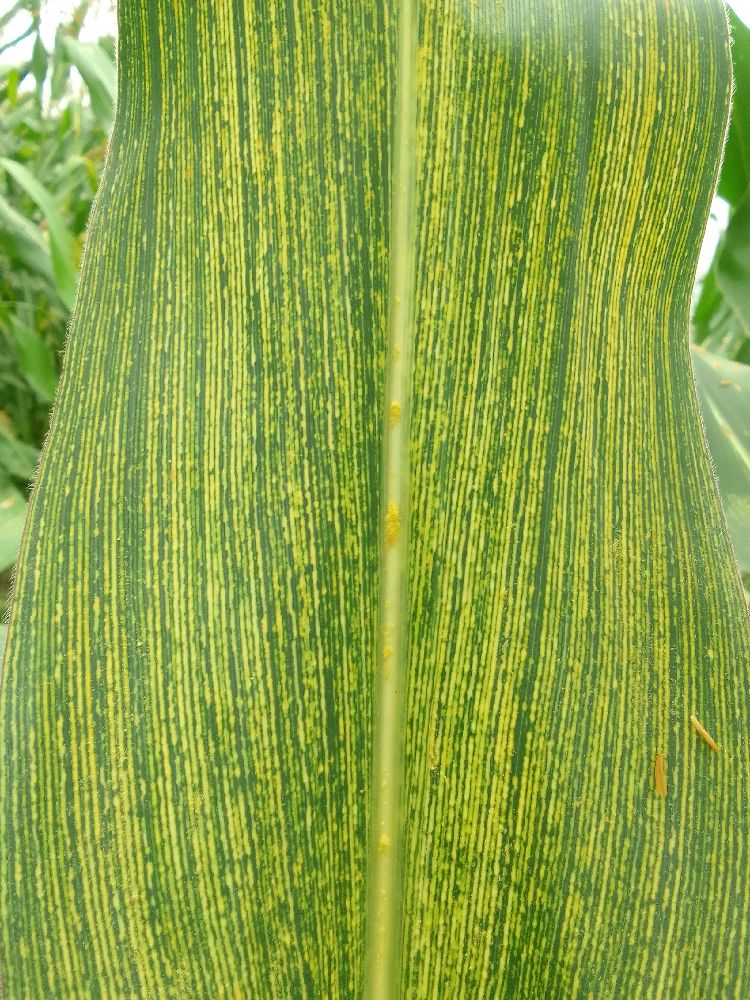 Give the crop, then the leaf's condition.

maize, maize streak virus
